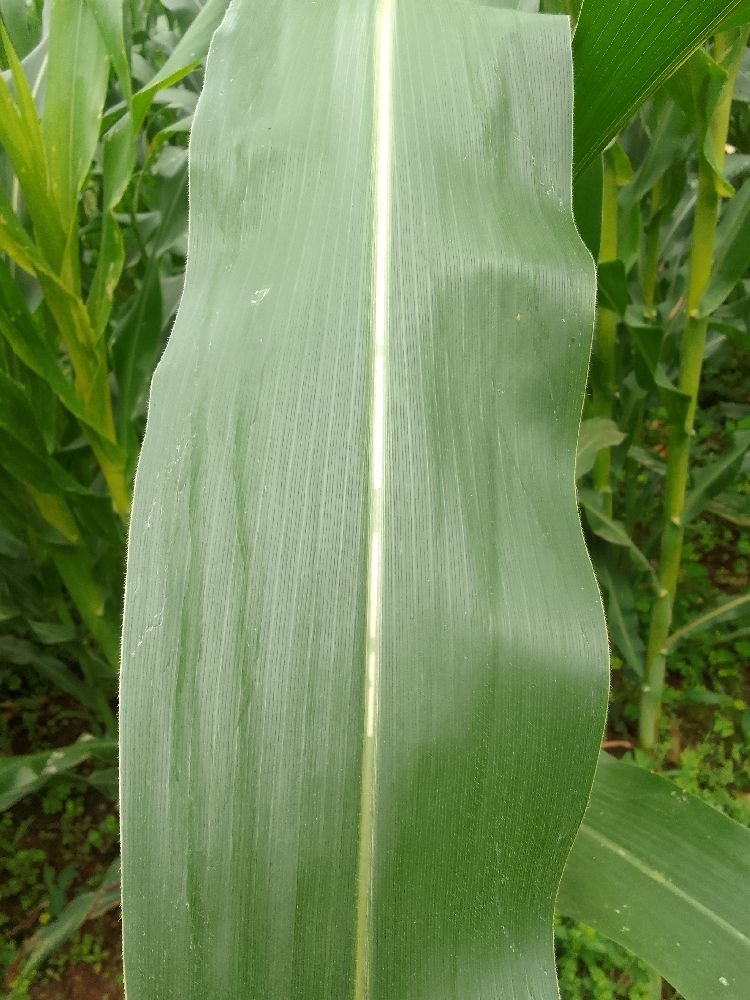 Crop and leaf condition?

maize, healthy
